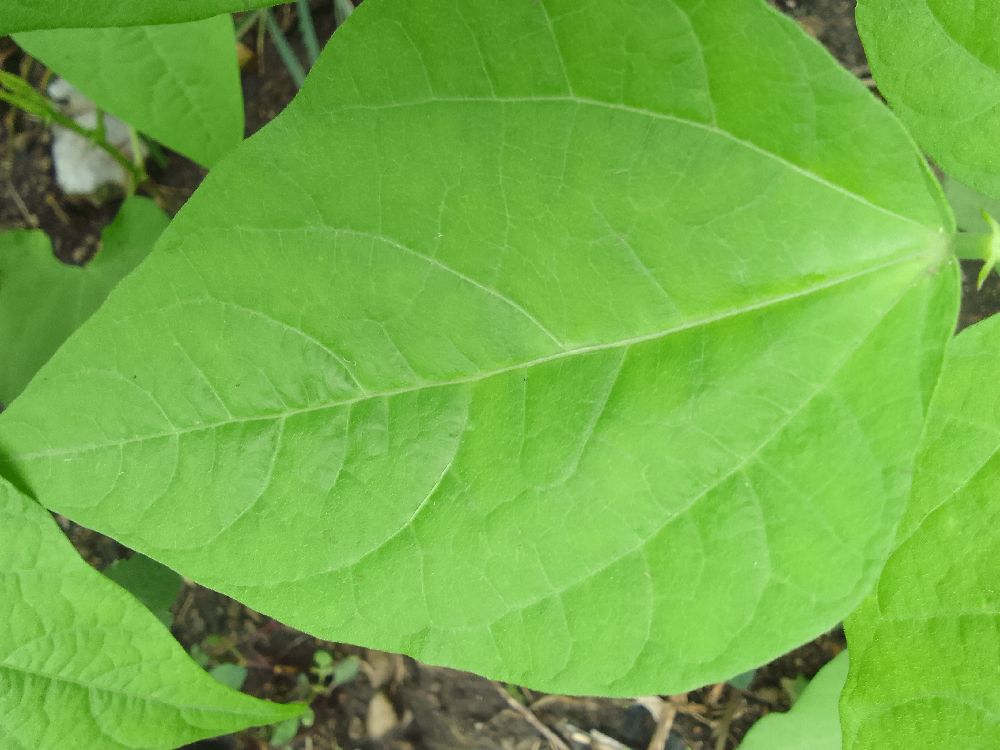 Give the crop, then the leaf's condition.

common bean, healthy
